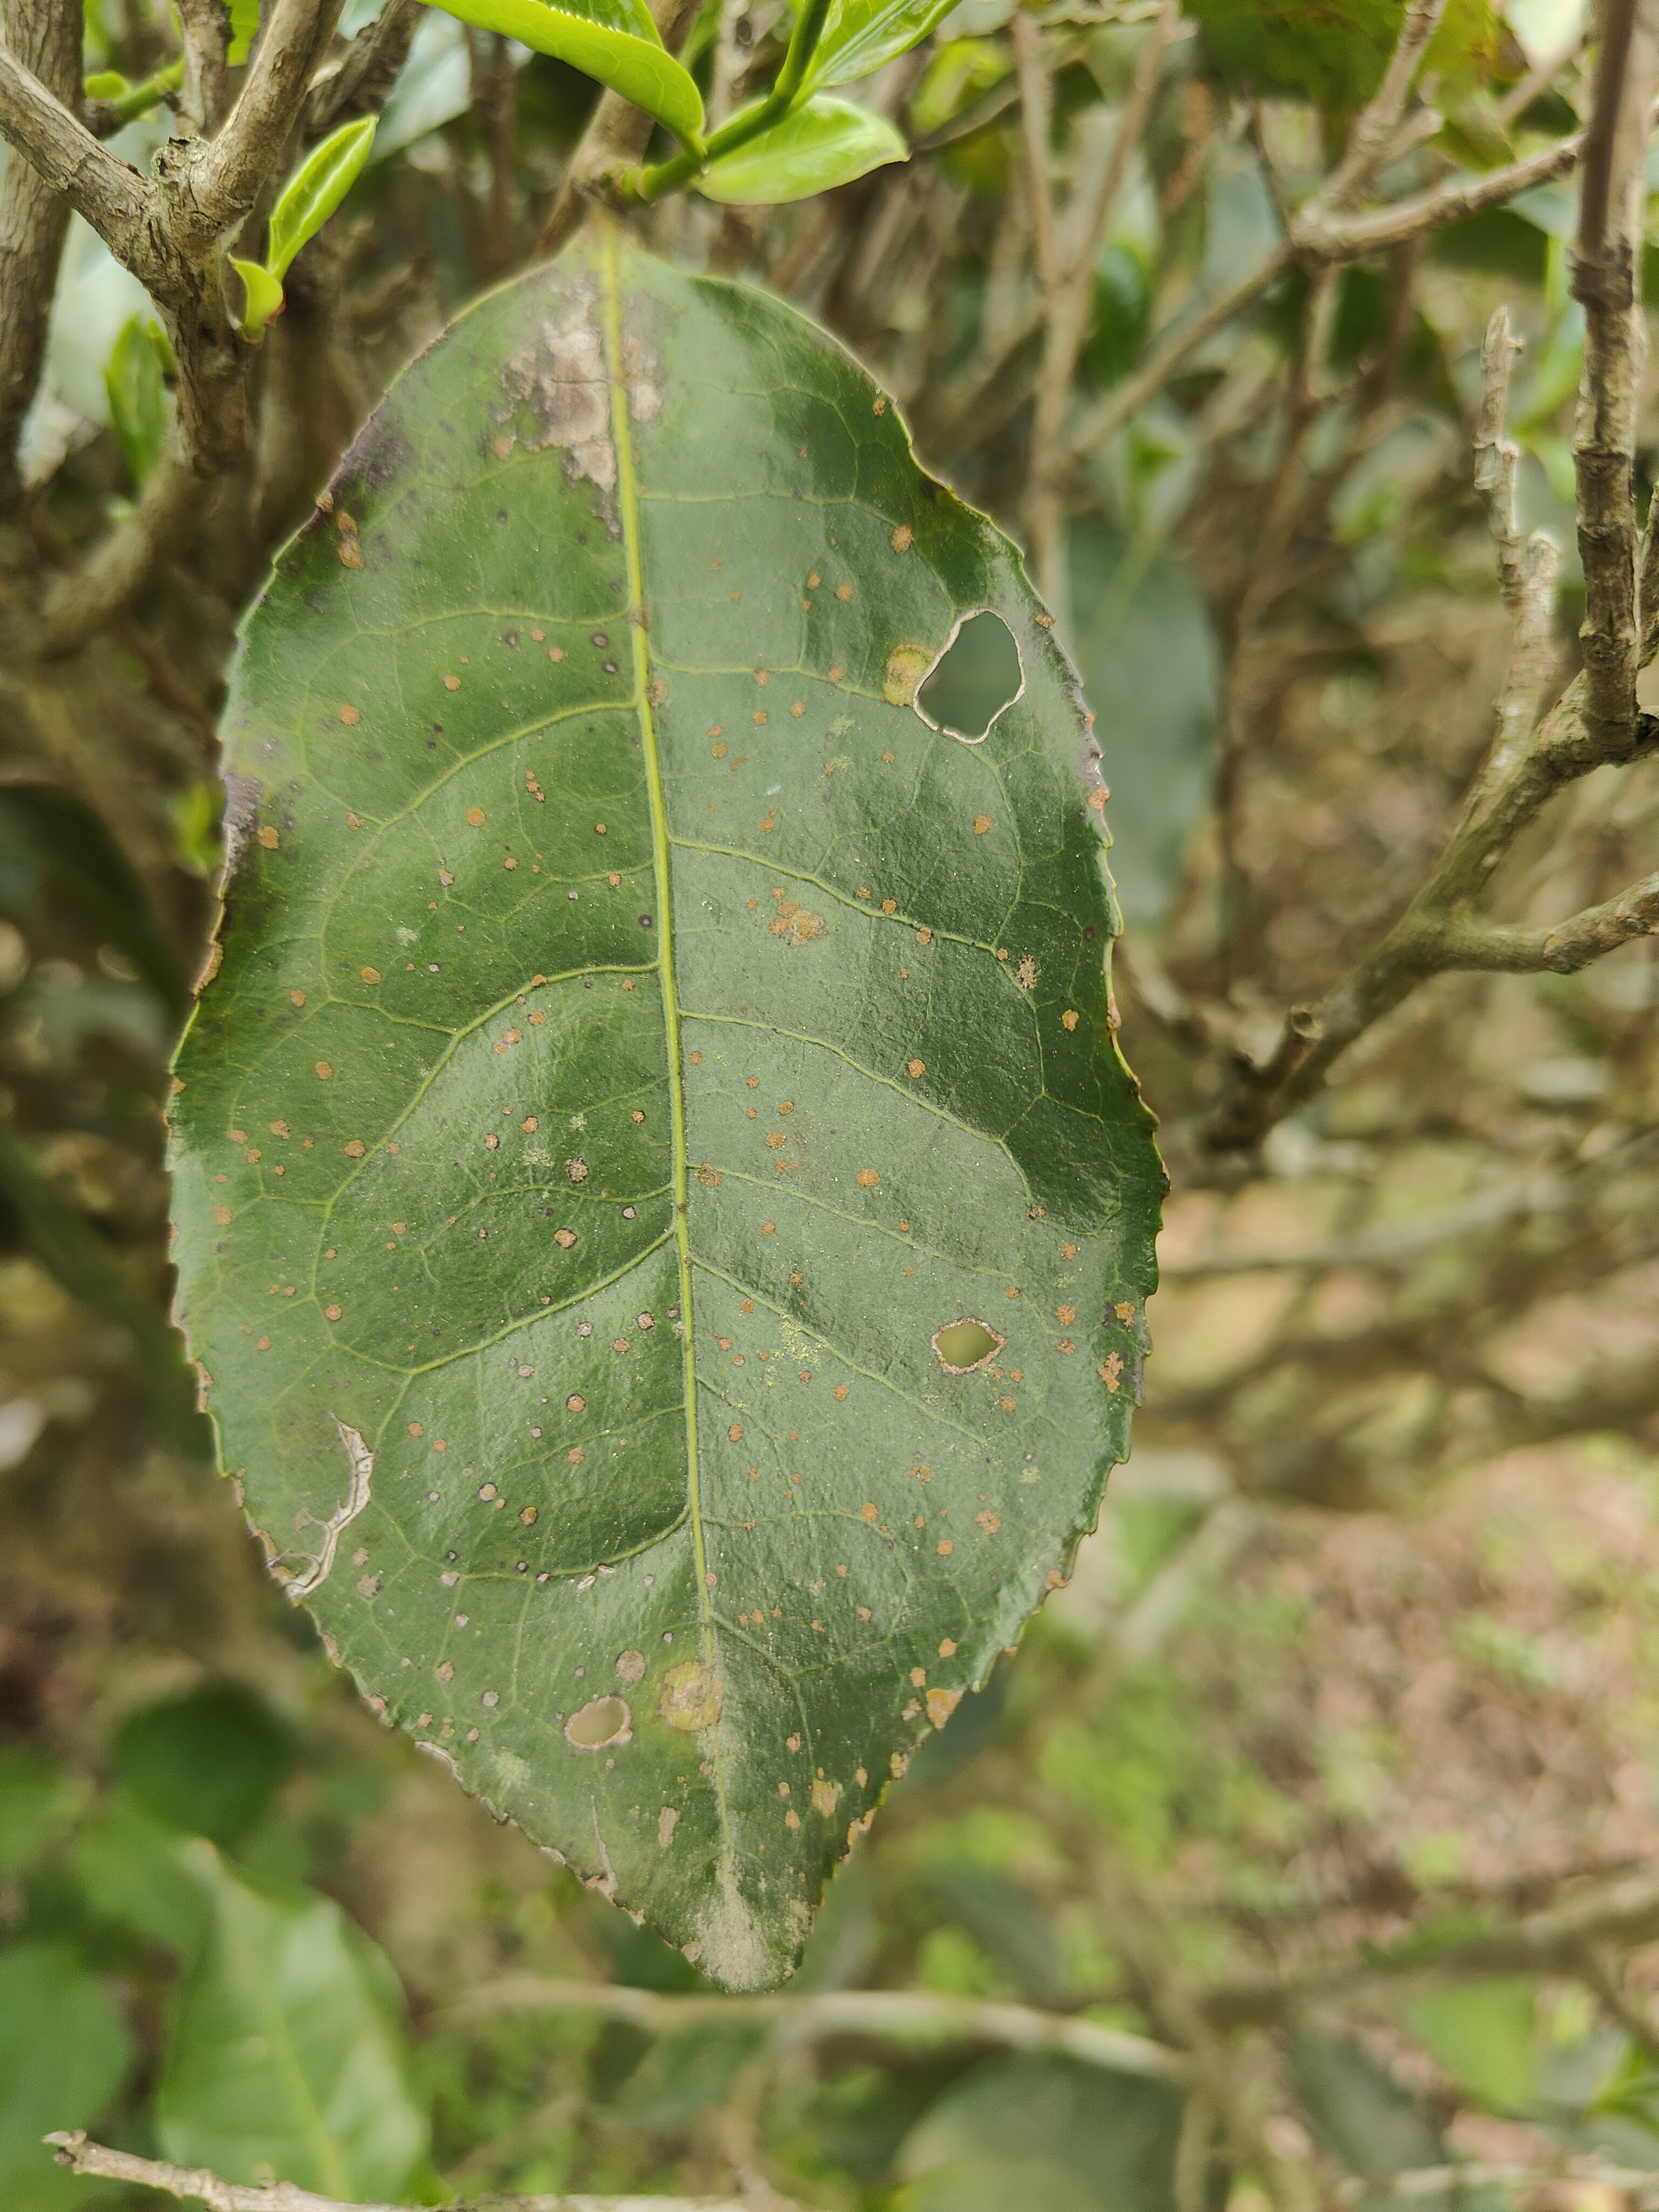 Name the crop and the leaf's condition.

tea, red rust
